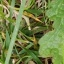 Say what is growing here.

structured weed
